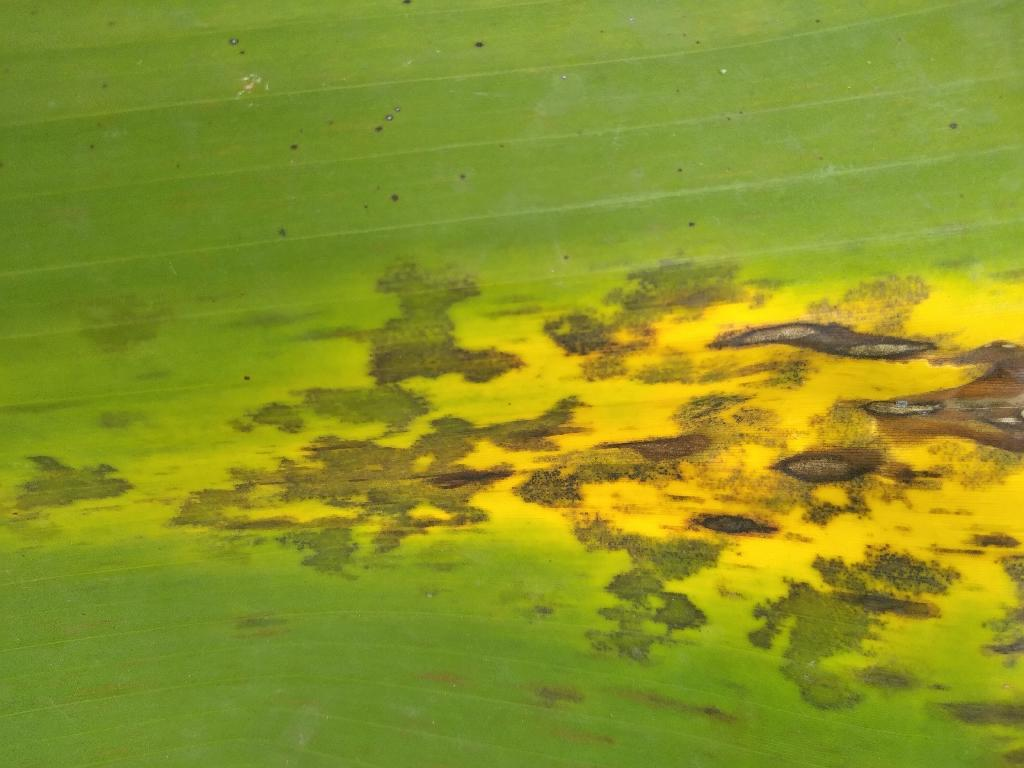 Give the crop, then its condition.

banana, black sigatoka
